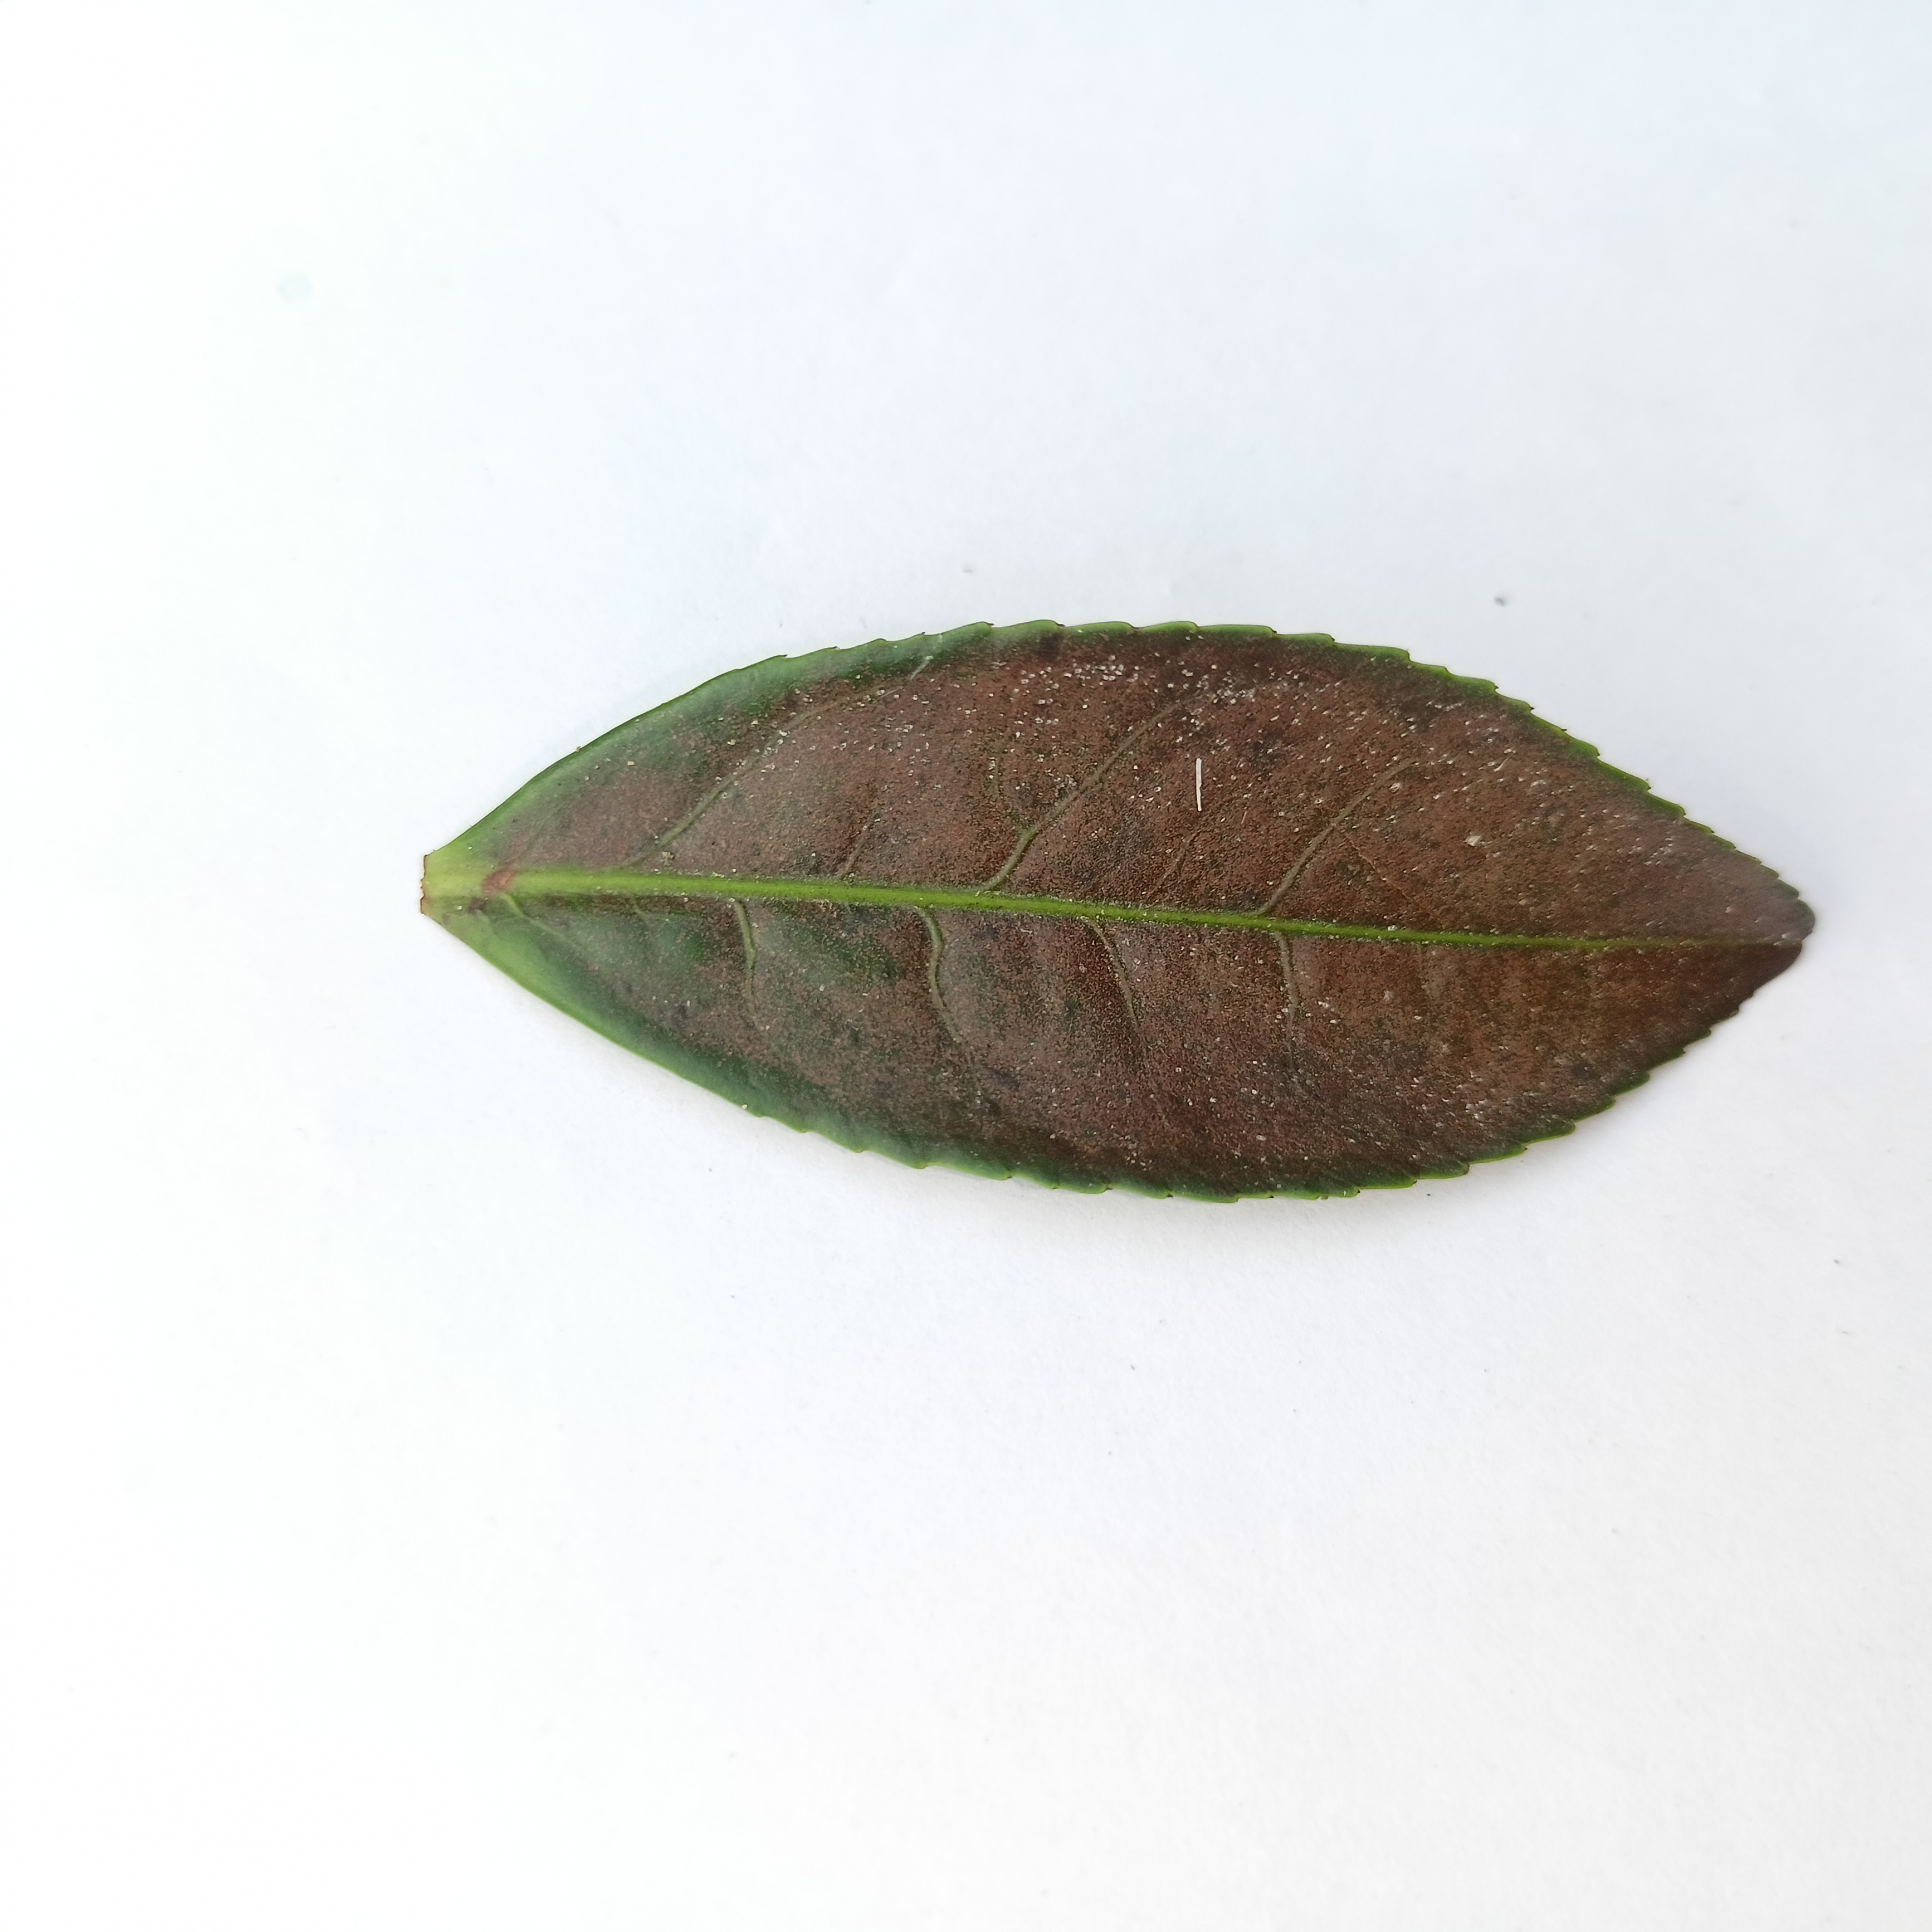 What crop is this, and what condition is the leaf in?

tea, red rust
